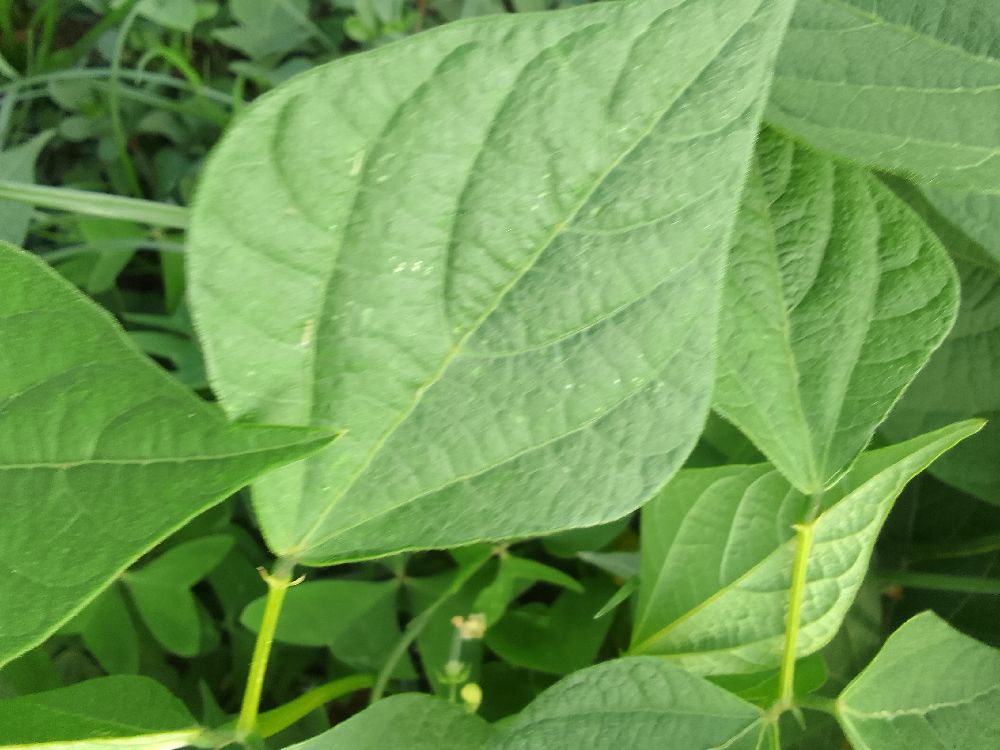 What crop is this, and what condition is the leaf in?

common bean, healthy
